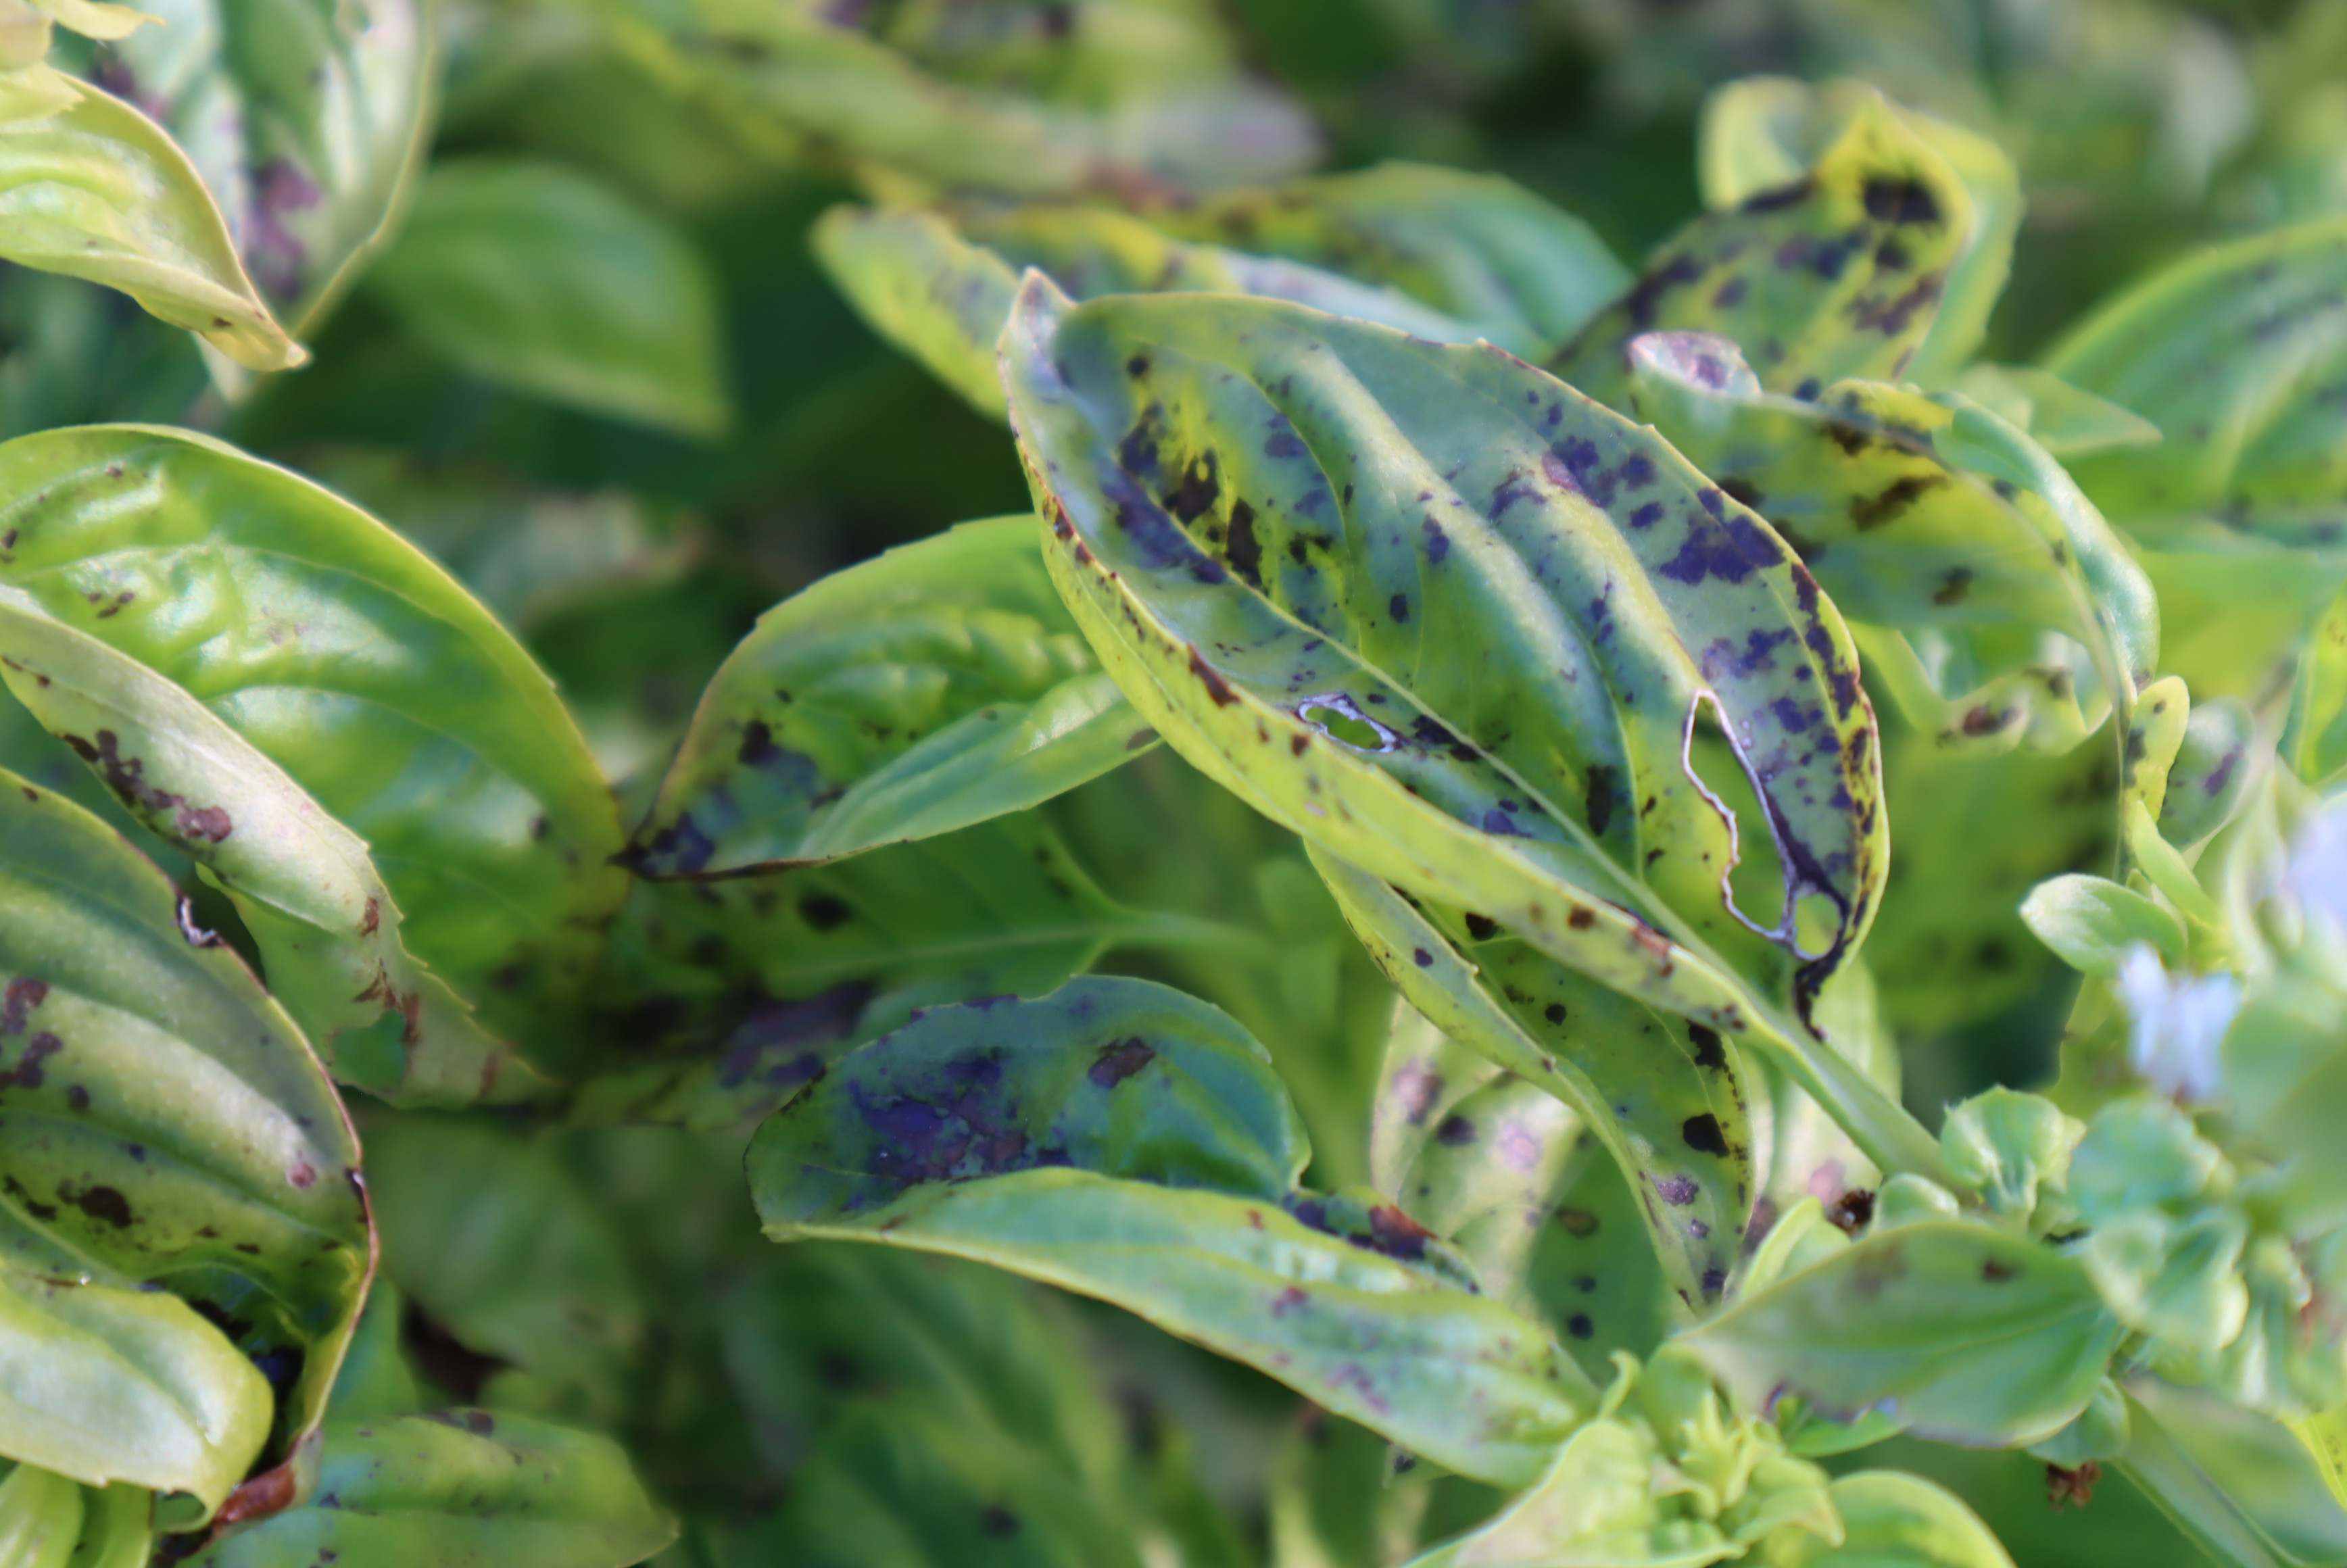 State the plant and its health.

basil, cercospora
